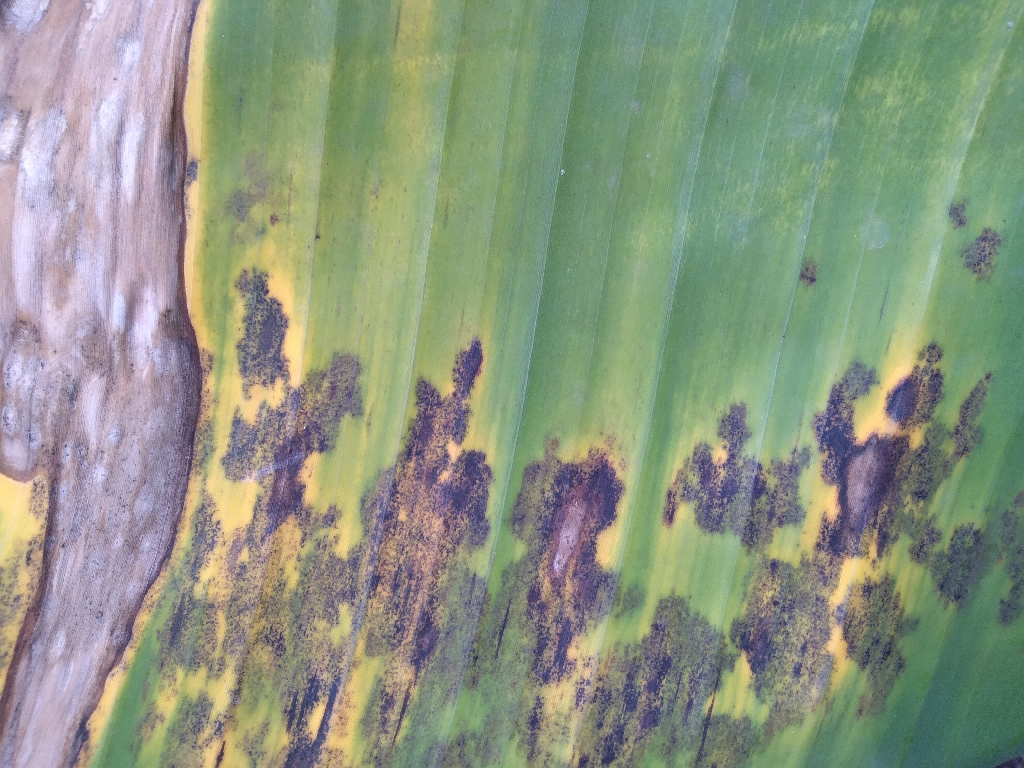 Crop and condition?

banana, black sigatoka
